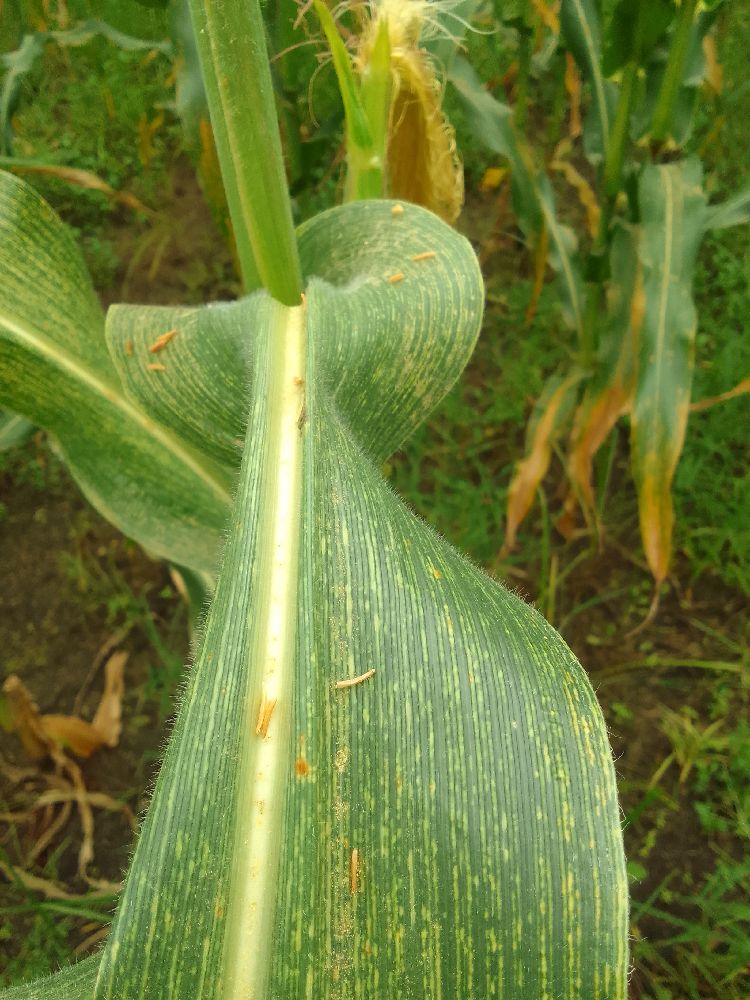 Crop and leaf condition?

maize, maize streak virus
